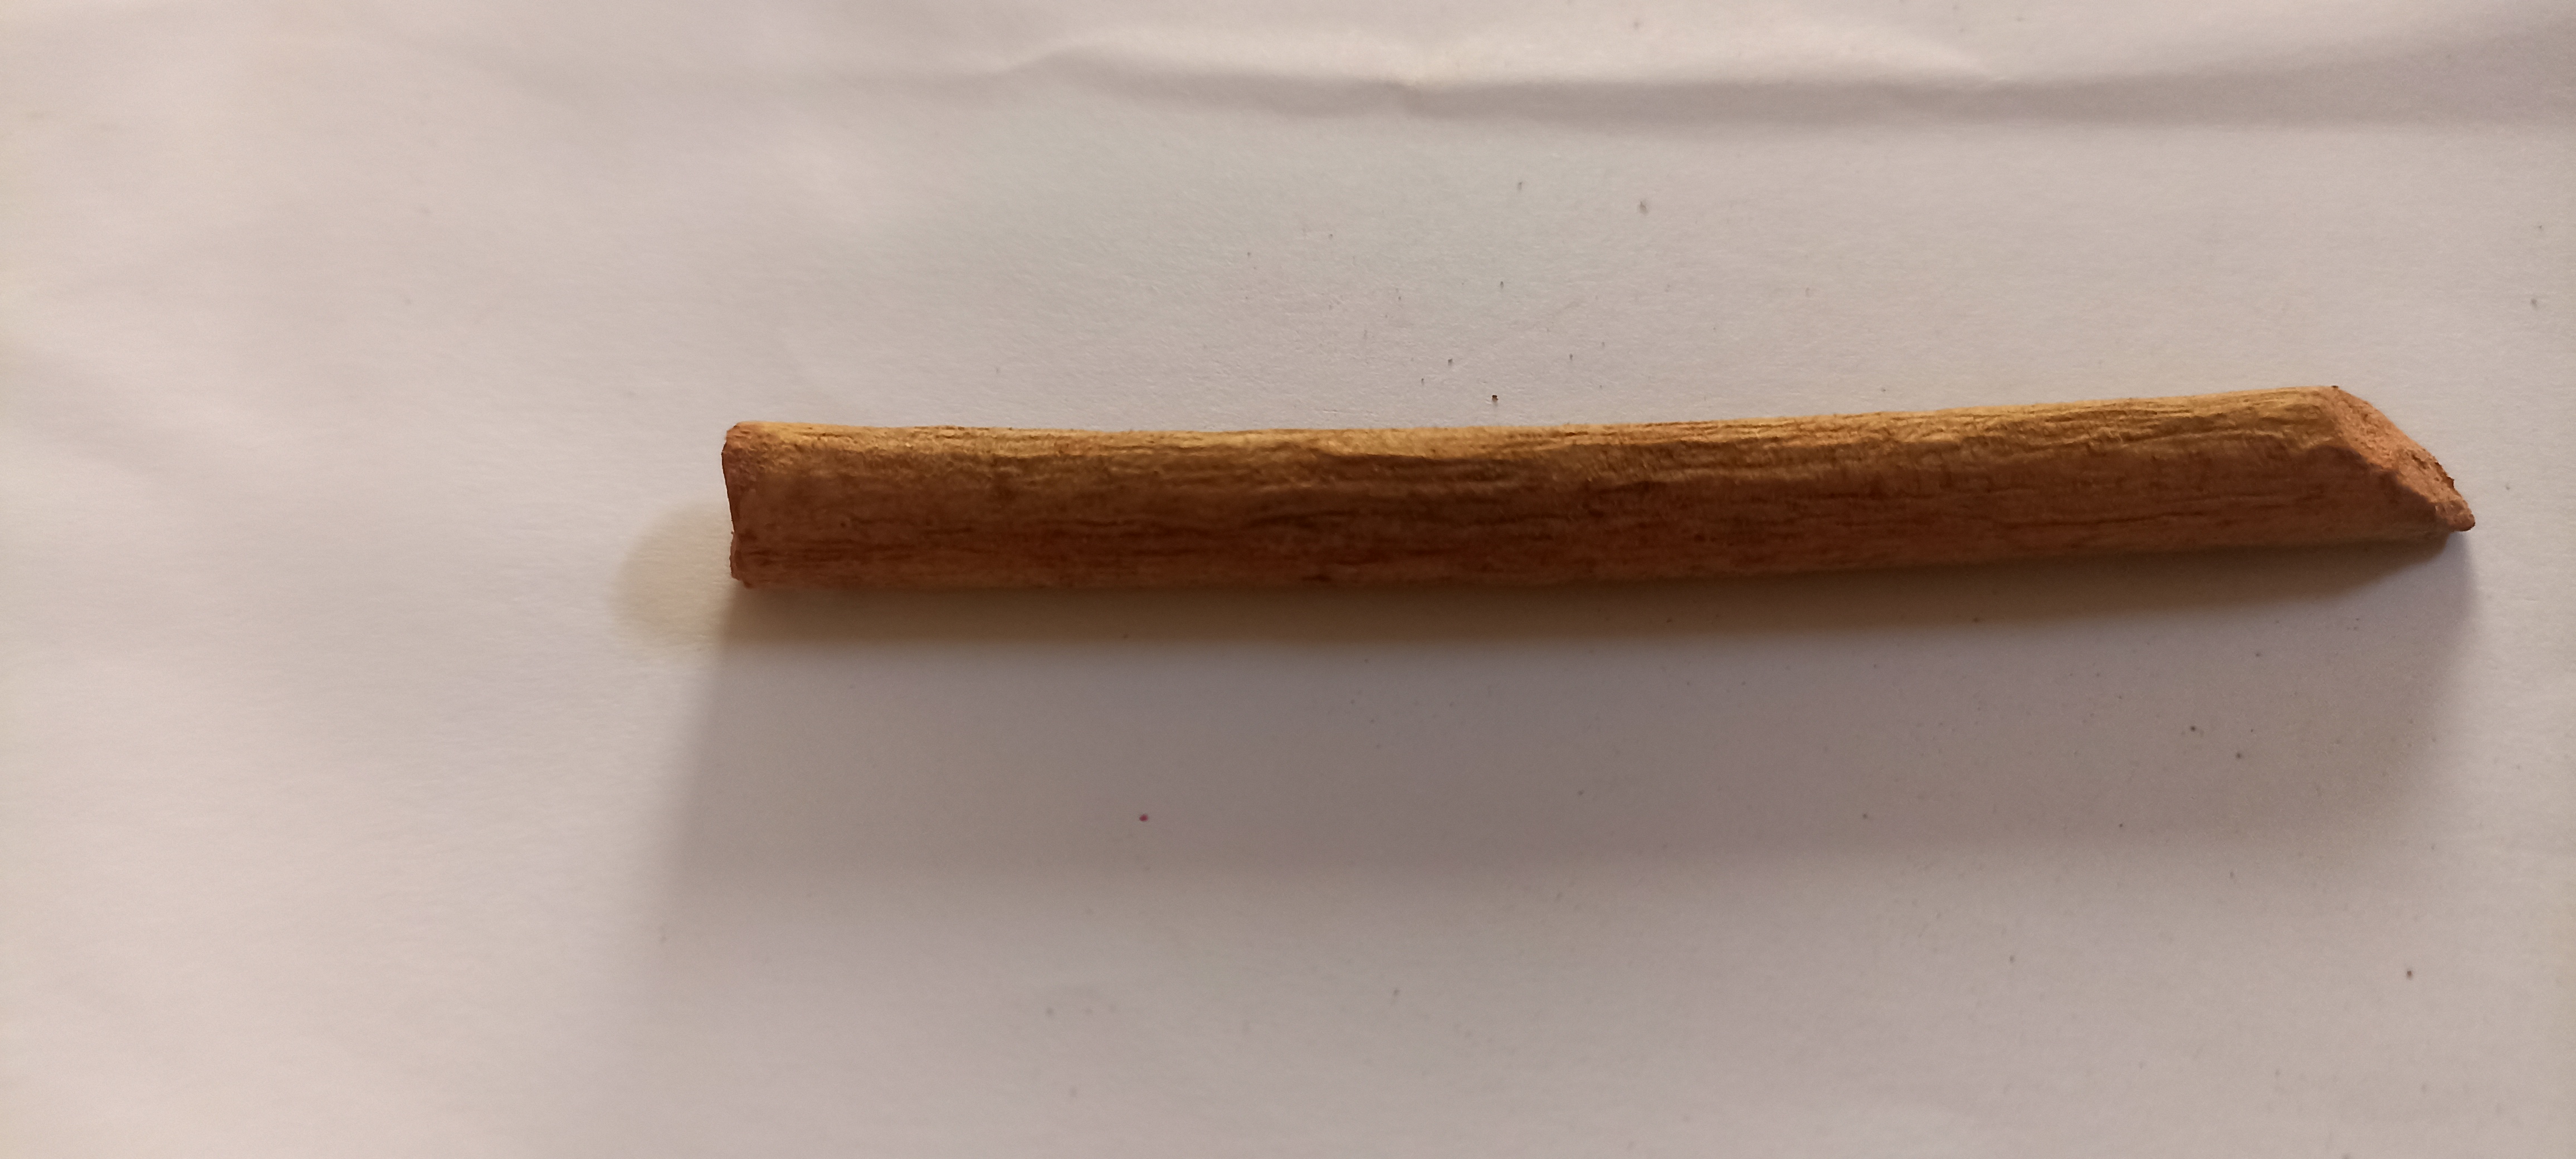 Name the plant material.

manjistha
